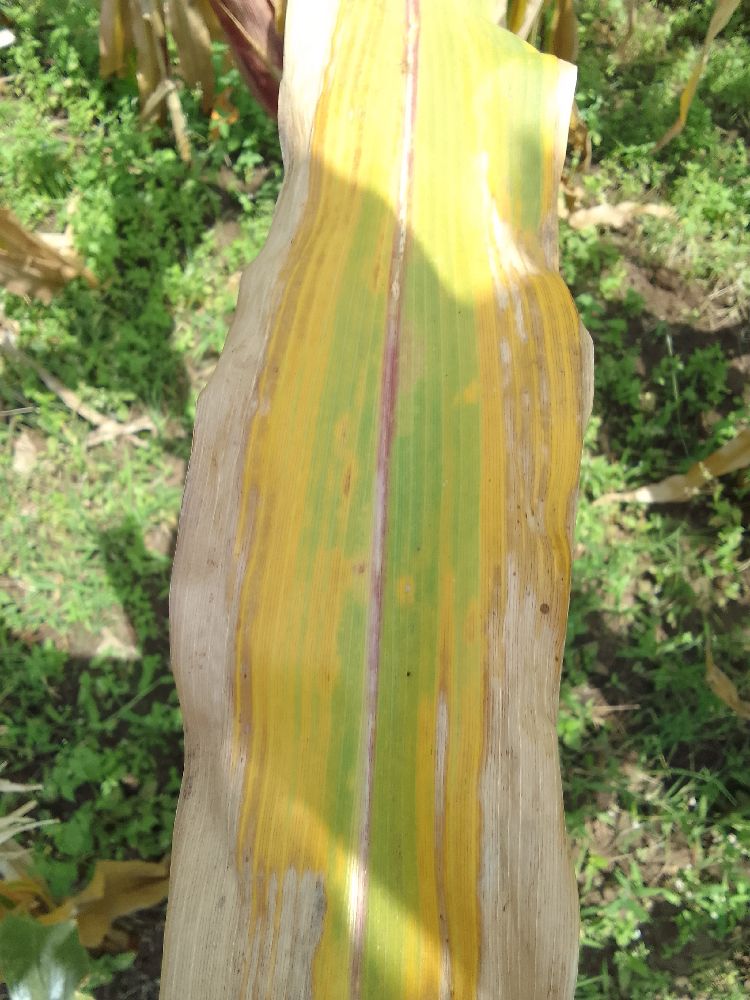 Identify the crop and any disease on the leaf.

maize, maize lethal necrosis
